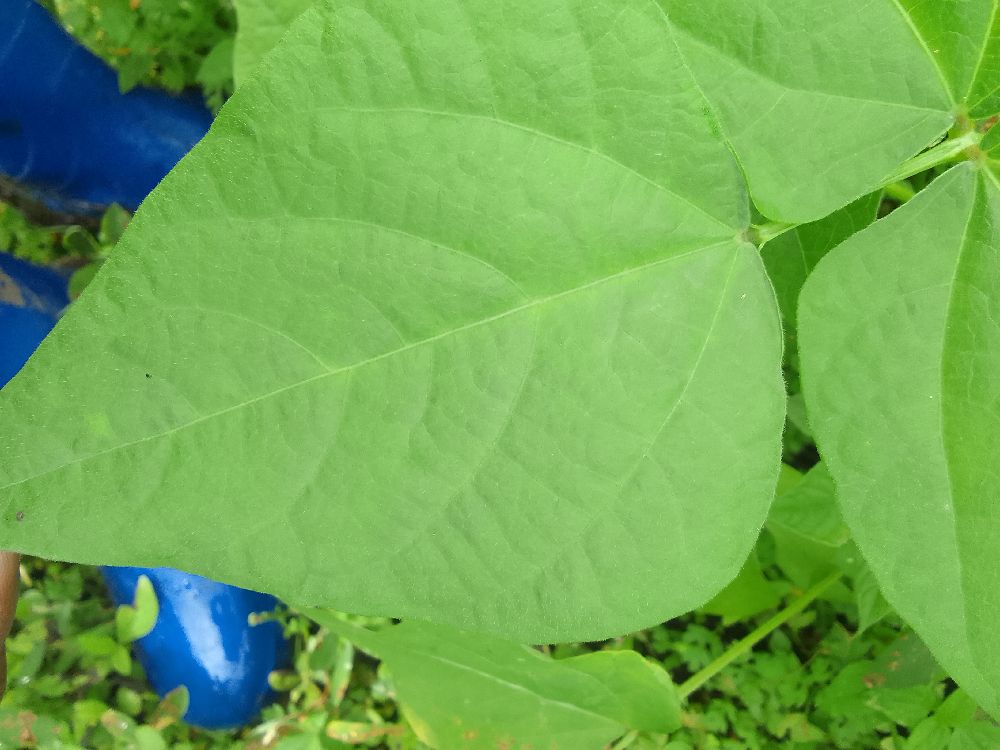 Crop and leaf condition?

common bean, healthy
